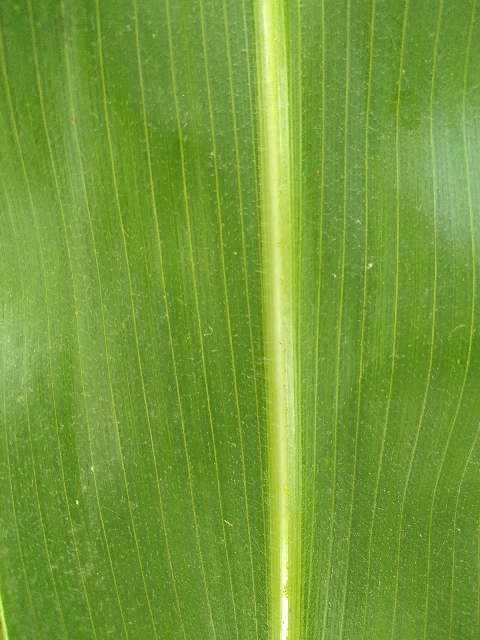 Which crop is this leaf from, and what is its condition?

maize, healthy
